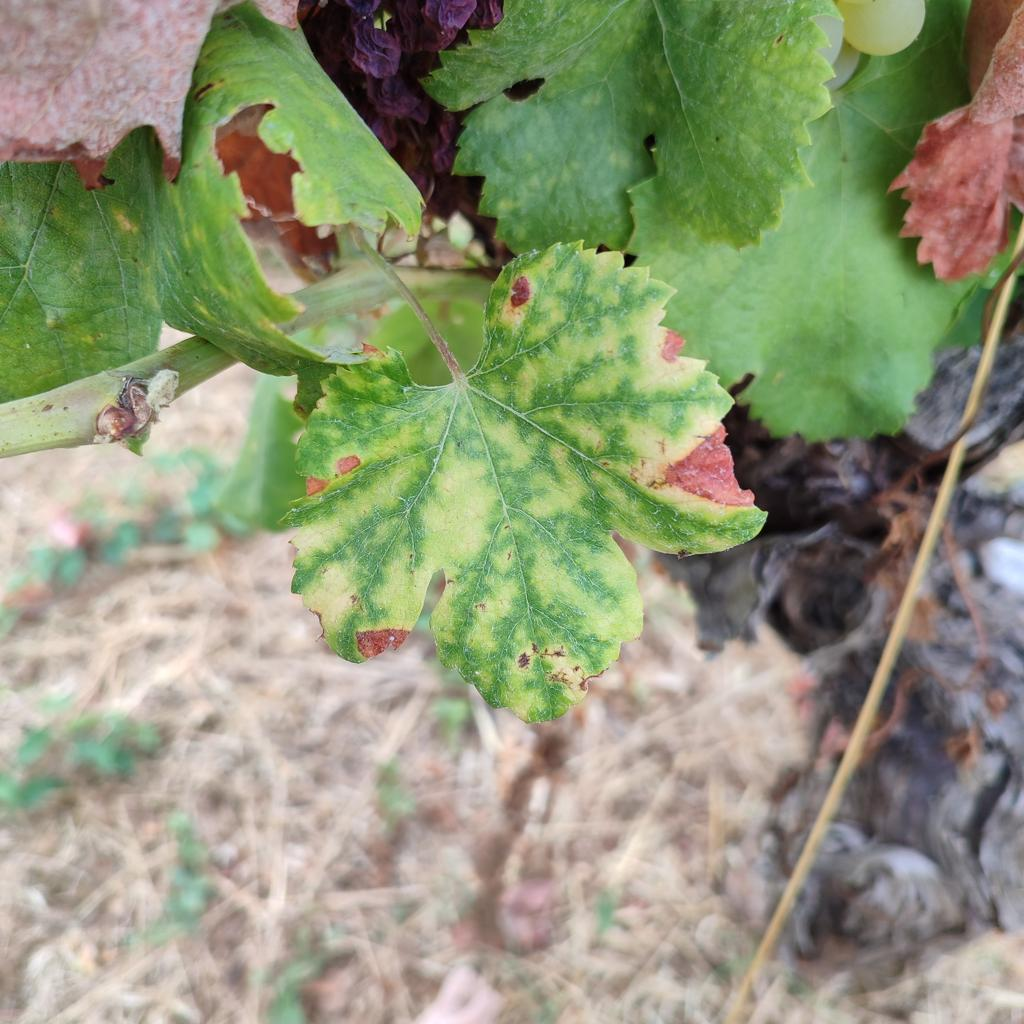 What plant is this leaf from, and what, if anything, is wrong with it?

grapevine, esca complex
